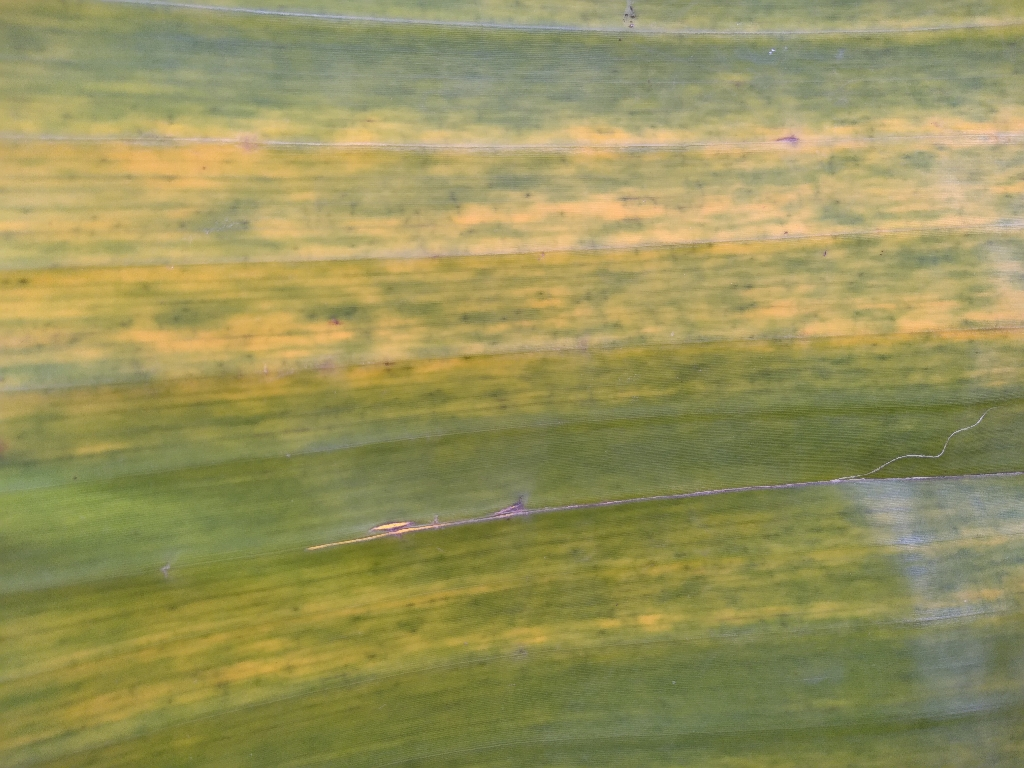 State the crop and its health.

banana, fusarium wilt race 1
